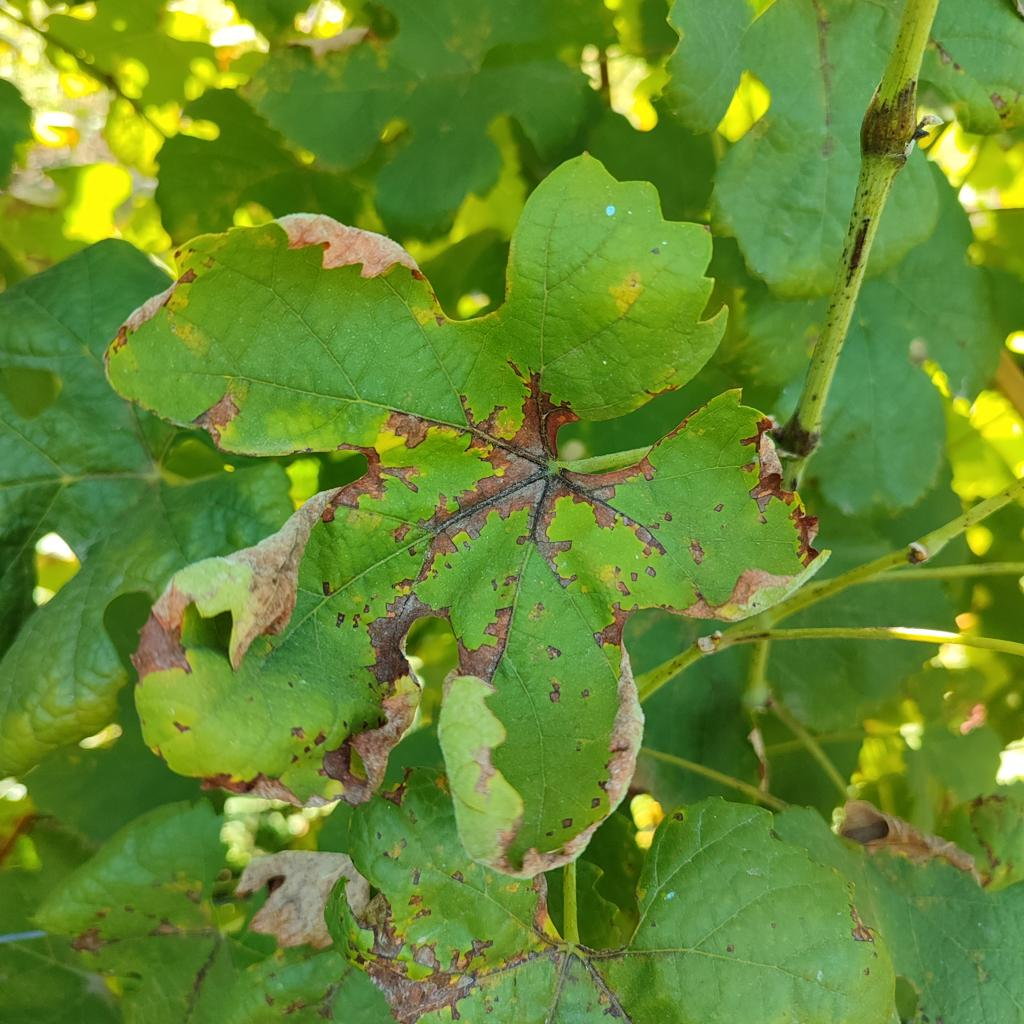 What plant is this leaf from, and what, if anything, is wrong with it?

grapevine, downy mildew
